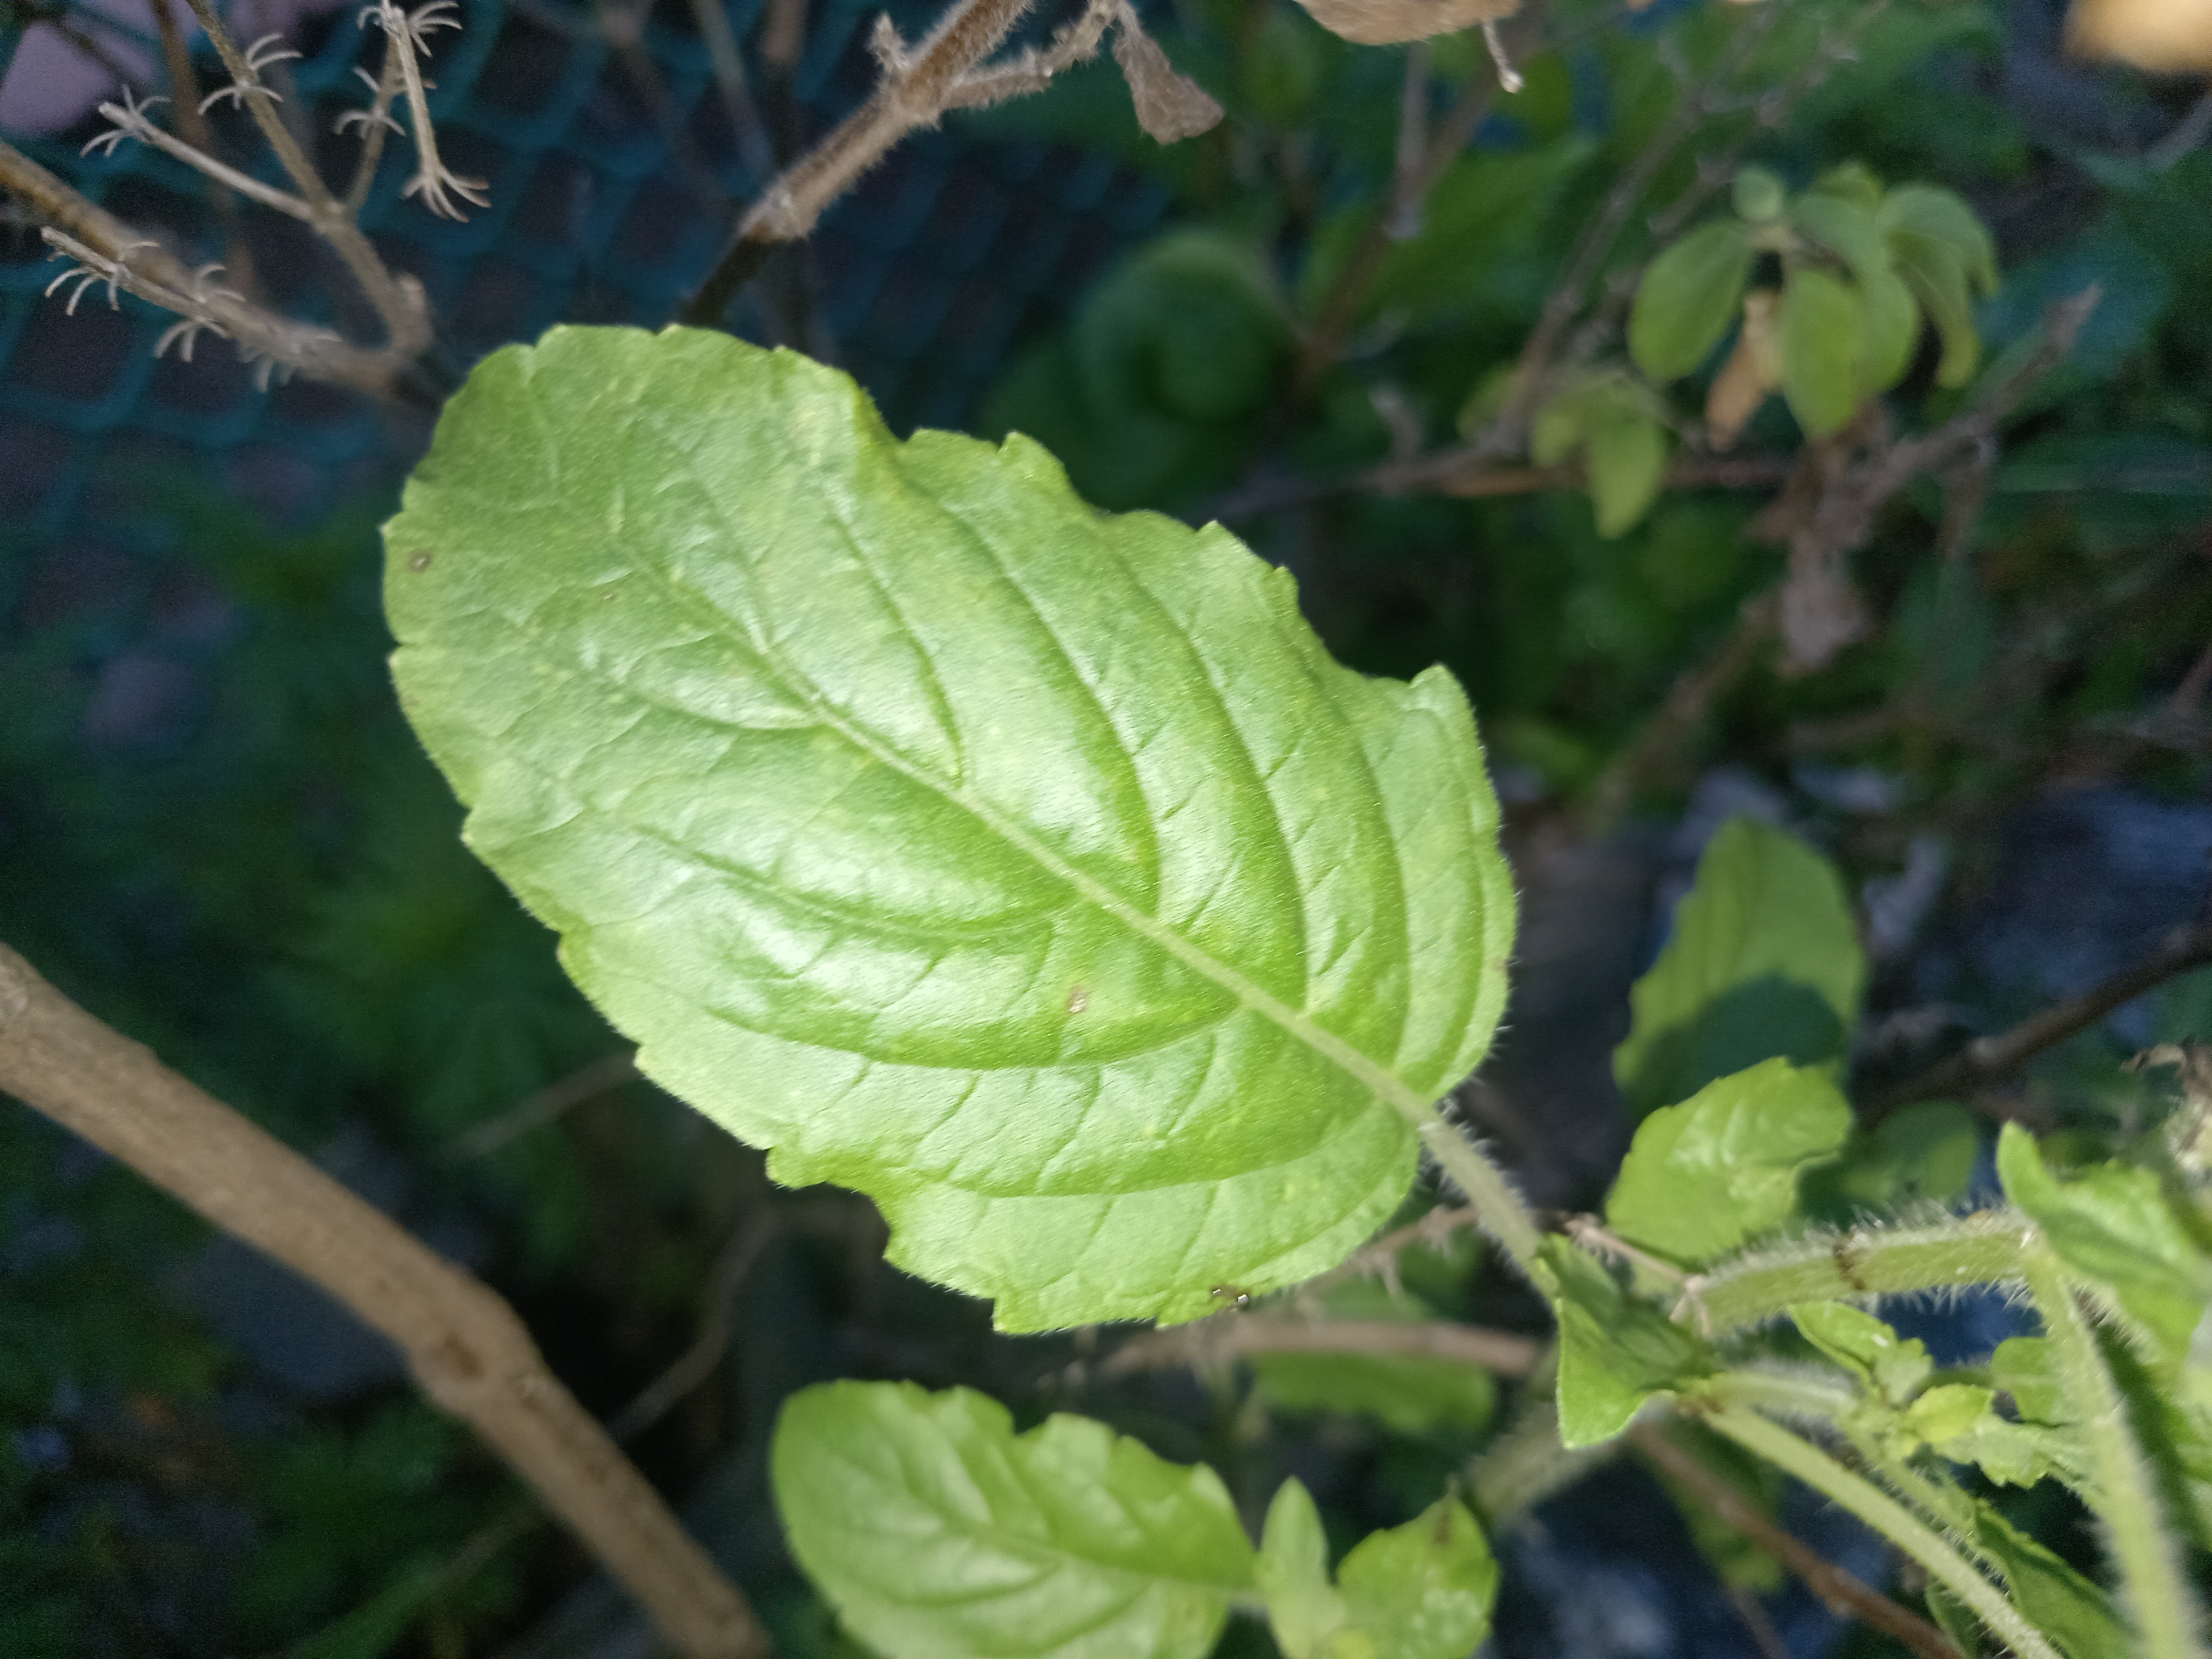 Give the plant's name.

tulshi
